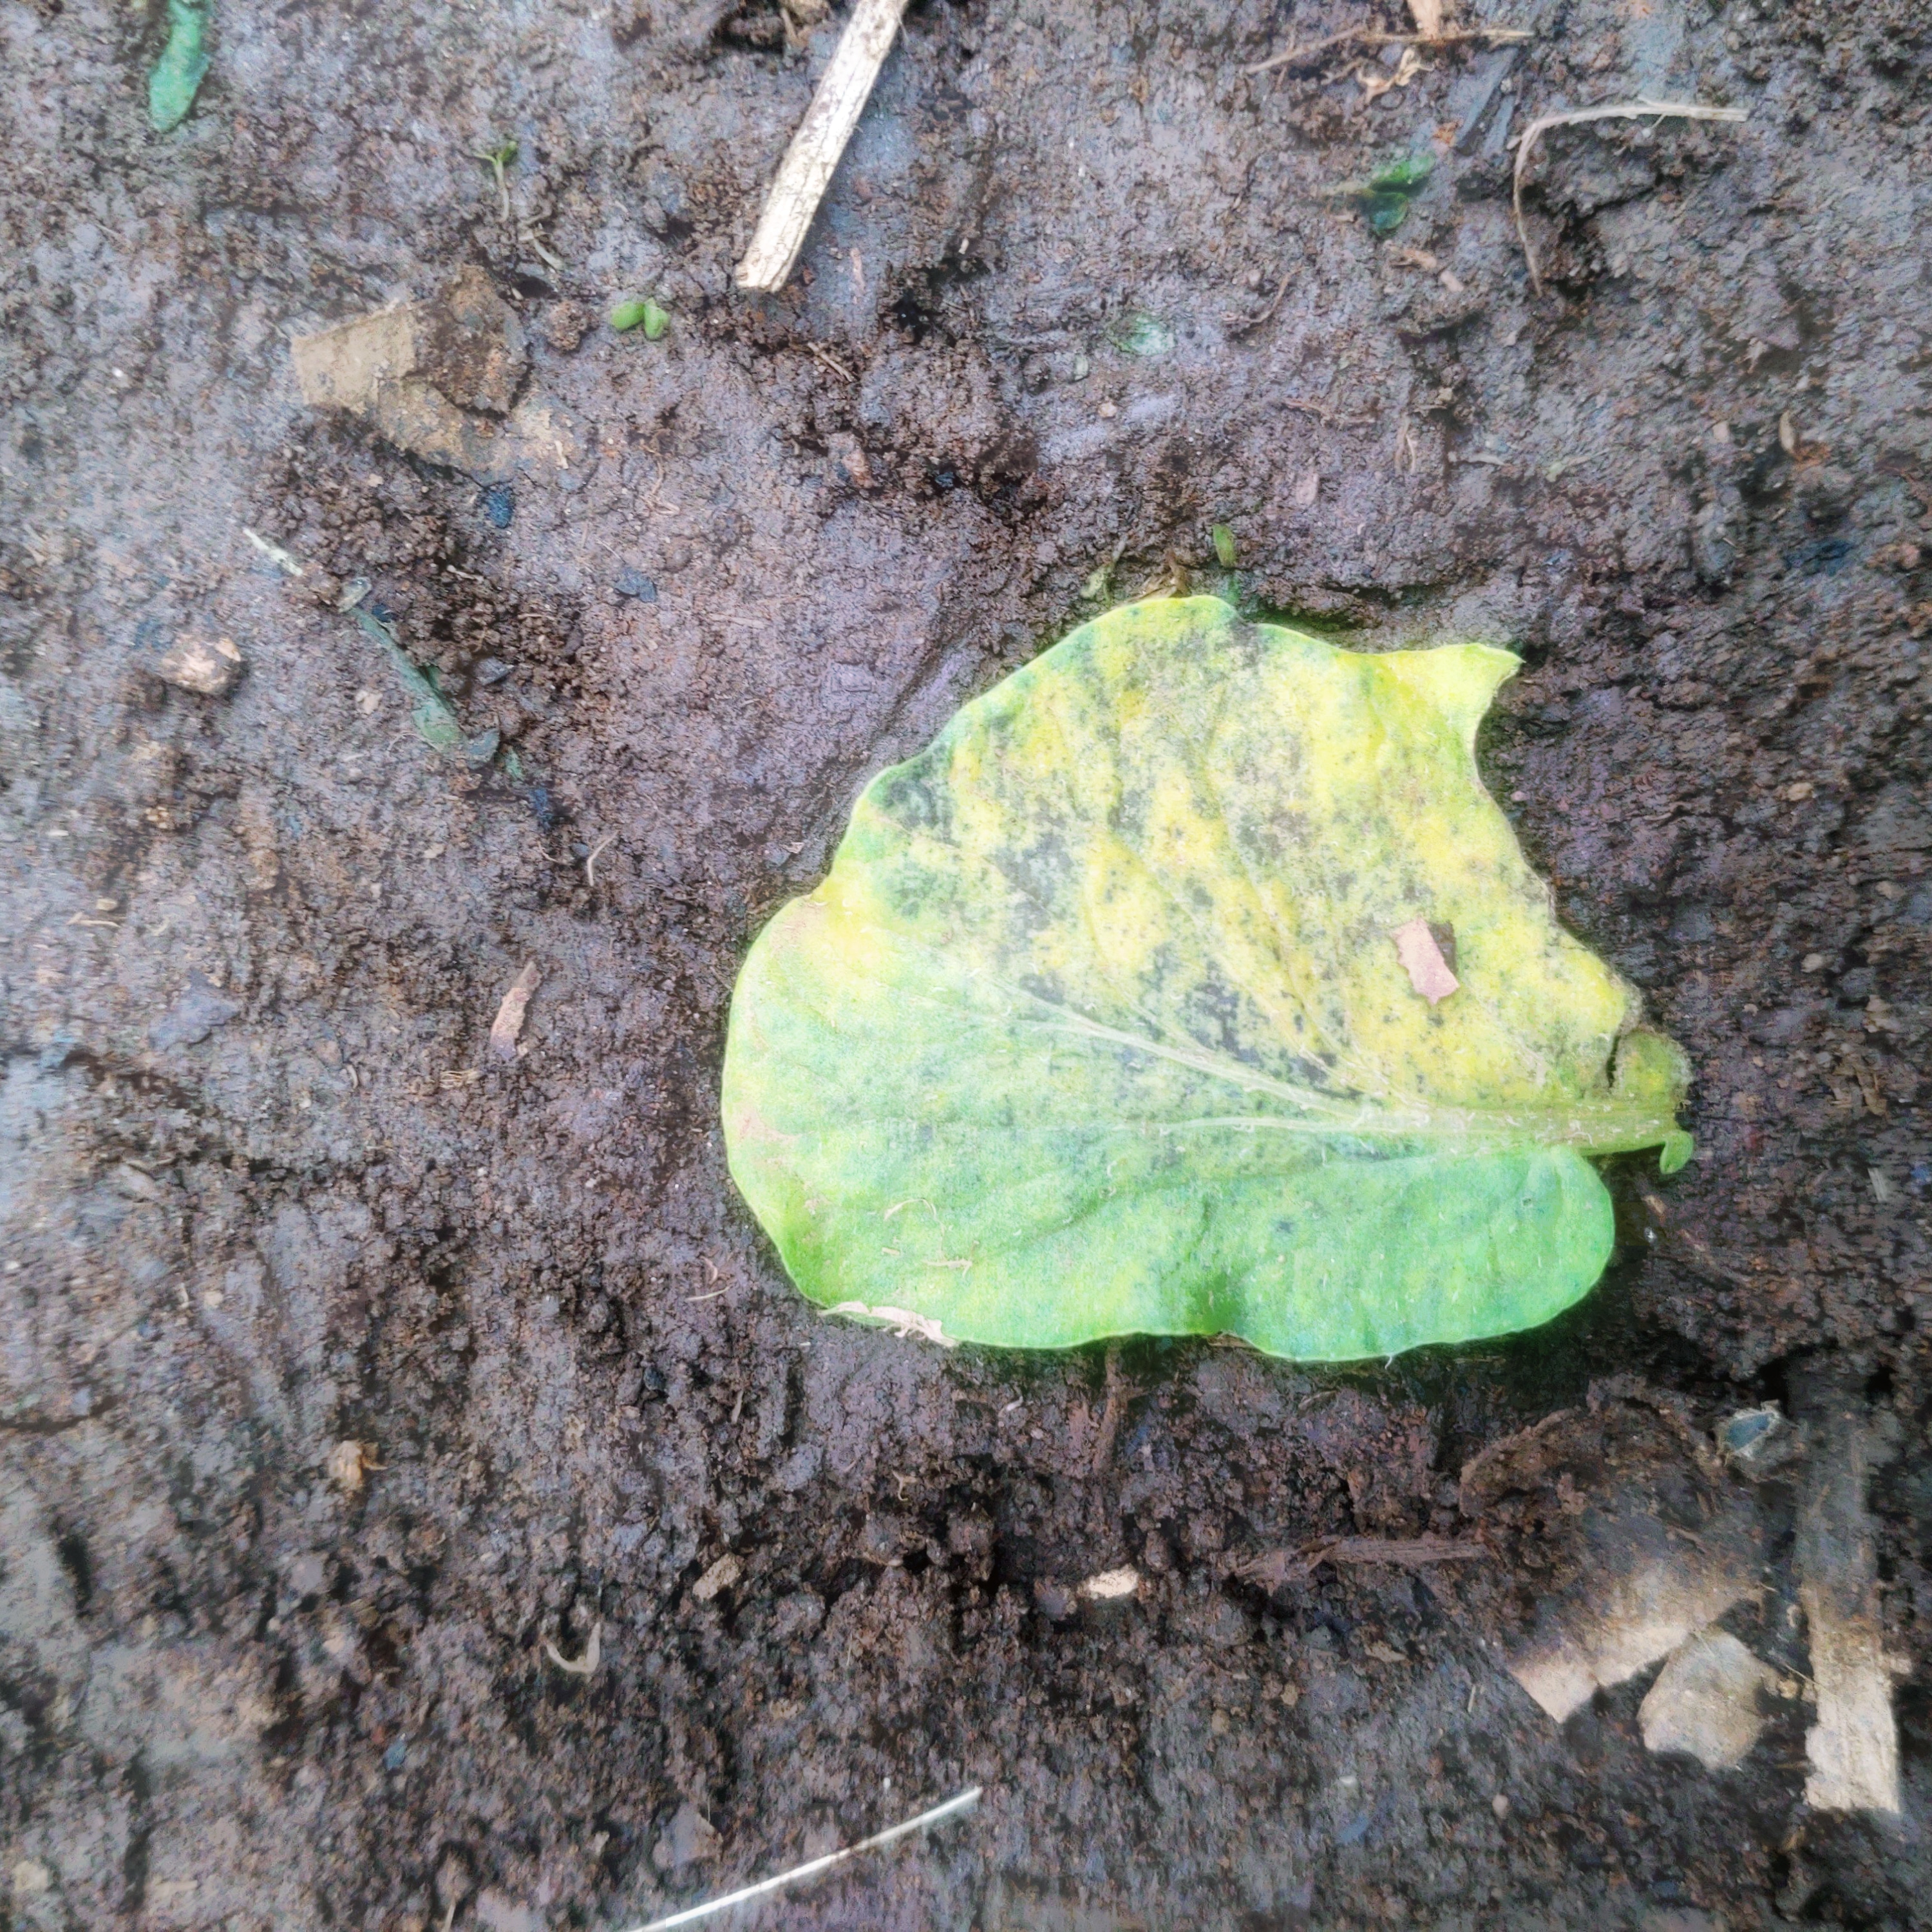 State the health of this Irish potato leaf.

late blight
